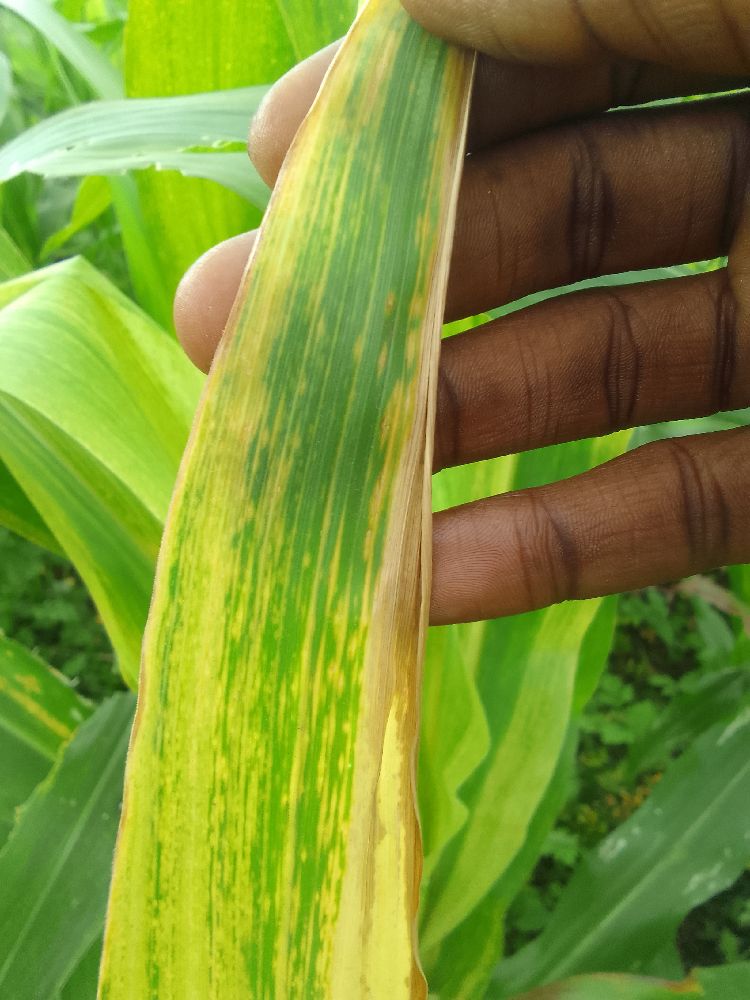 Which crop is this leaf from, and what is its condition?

maize, maize lethal necrosis
